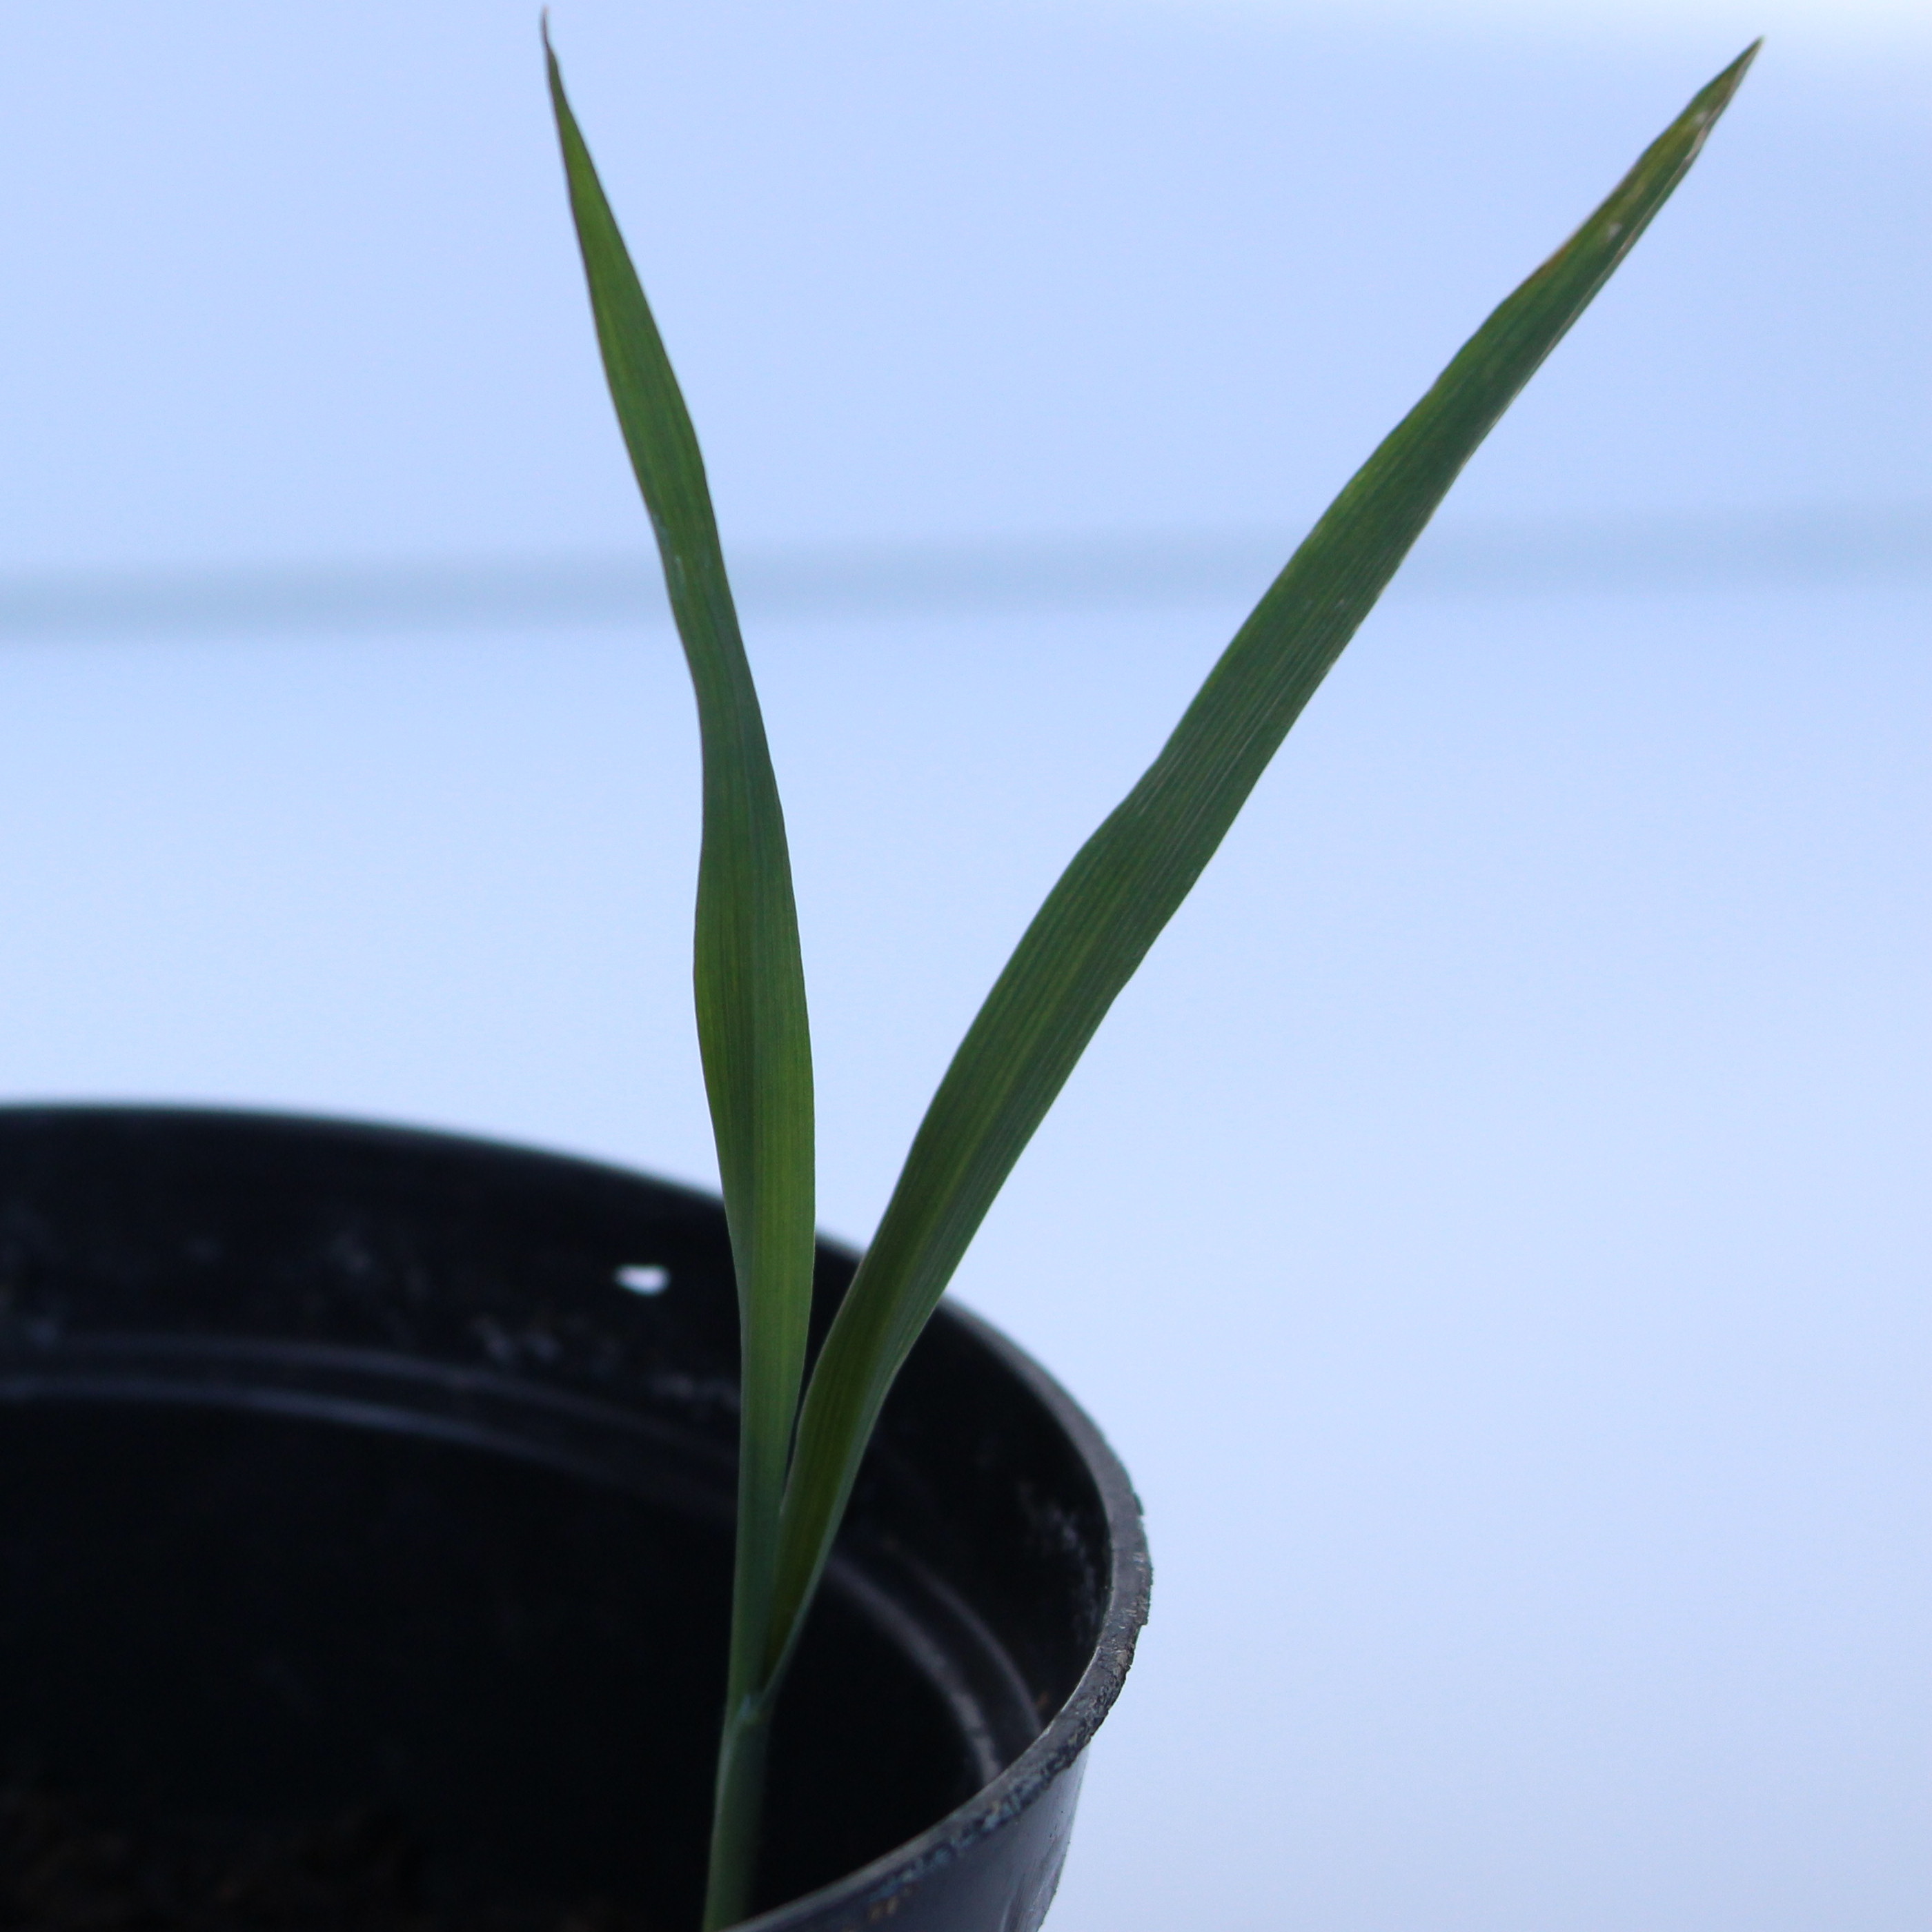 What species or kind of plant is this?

Avena sterilis
